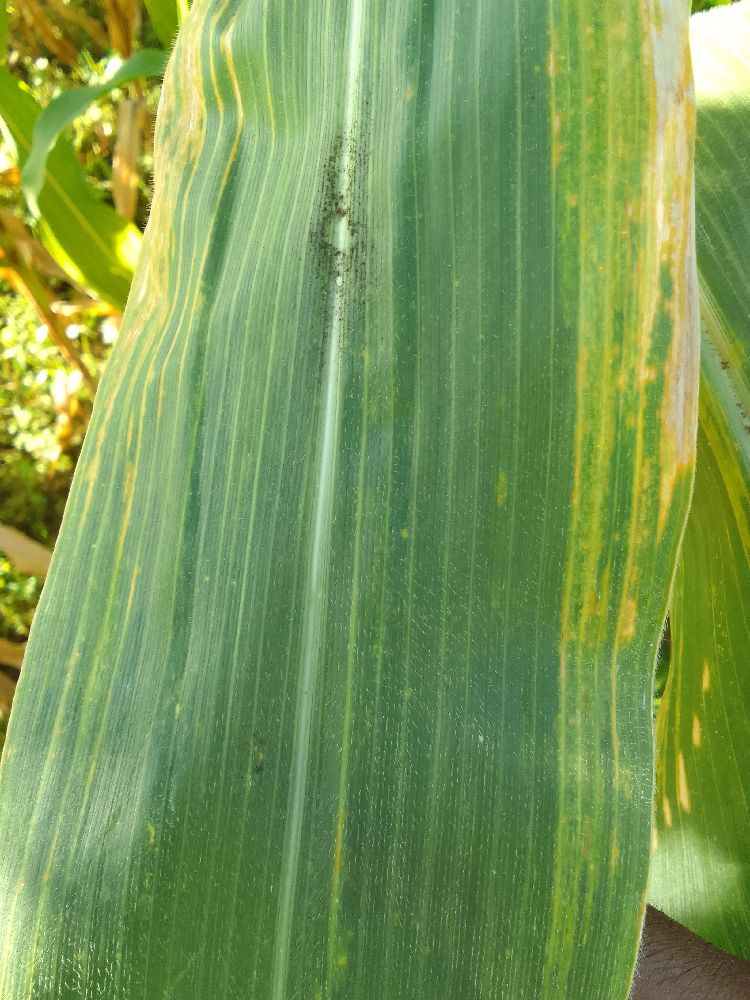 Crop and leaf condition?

maize, maize lethal necrosis
